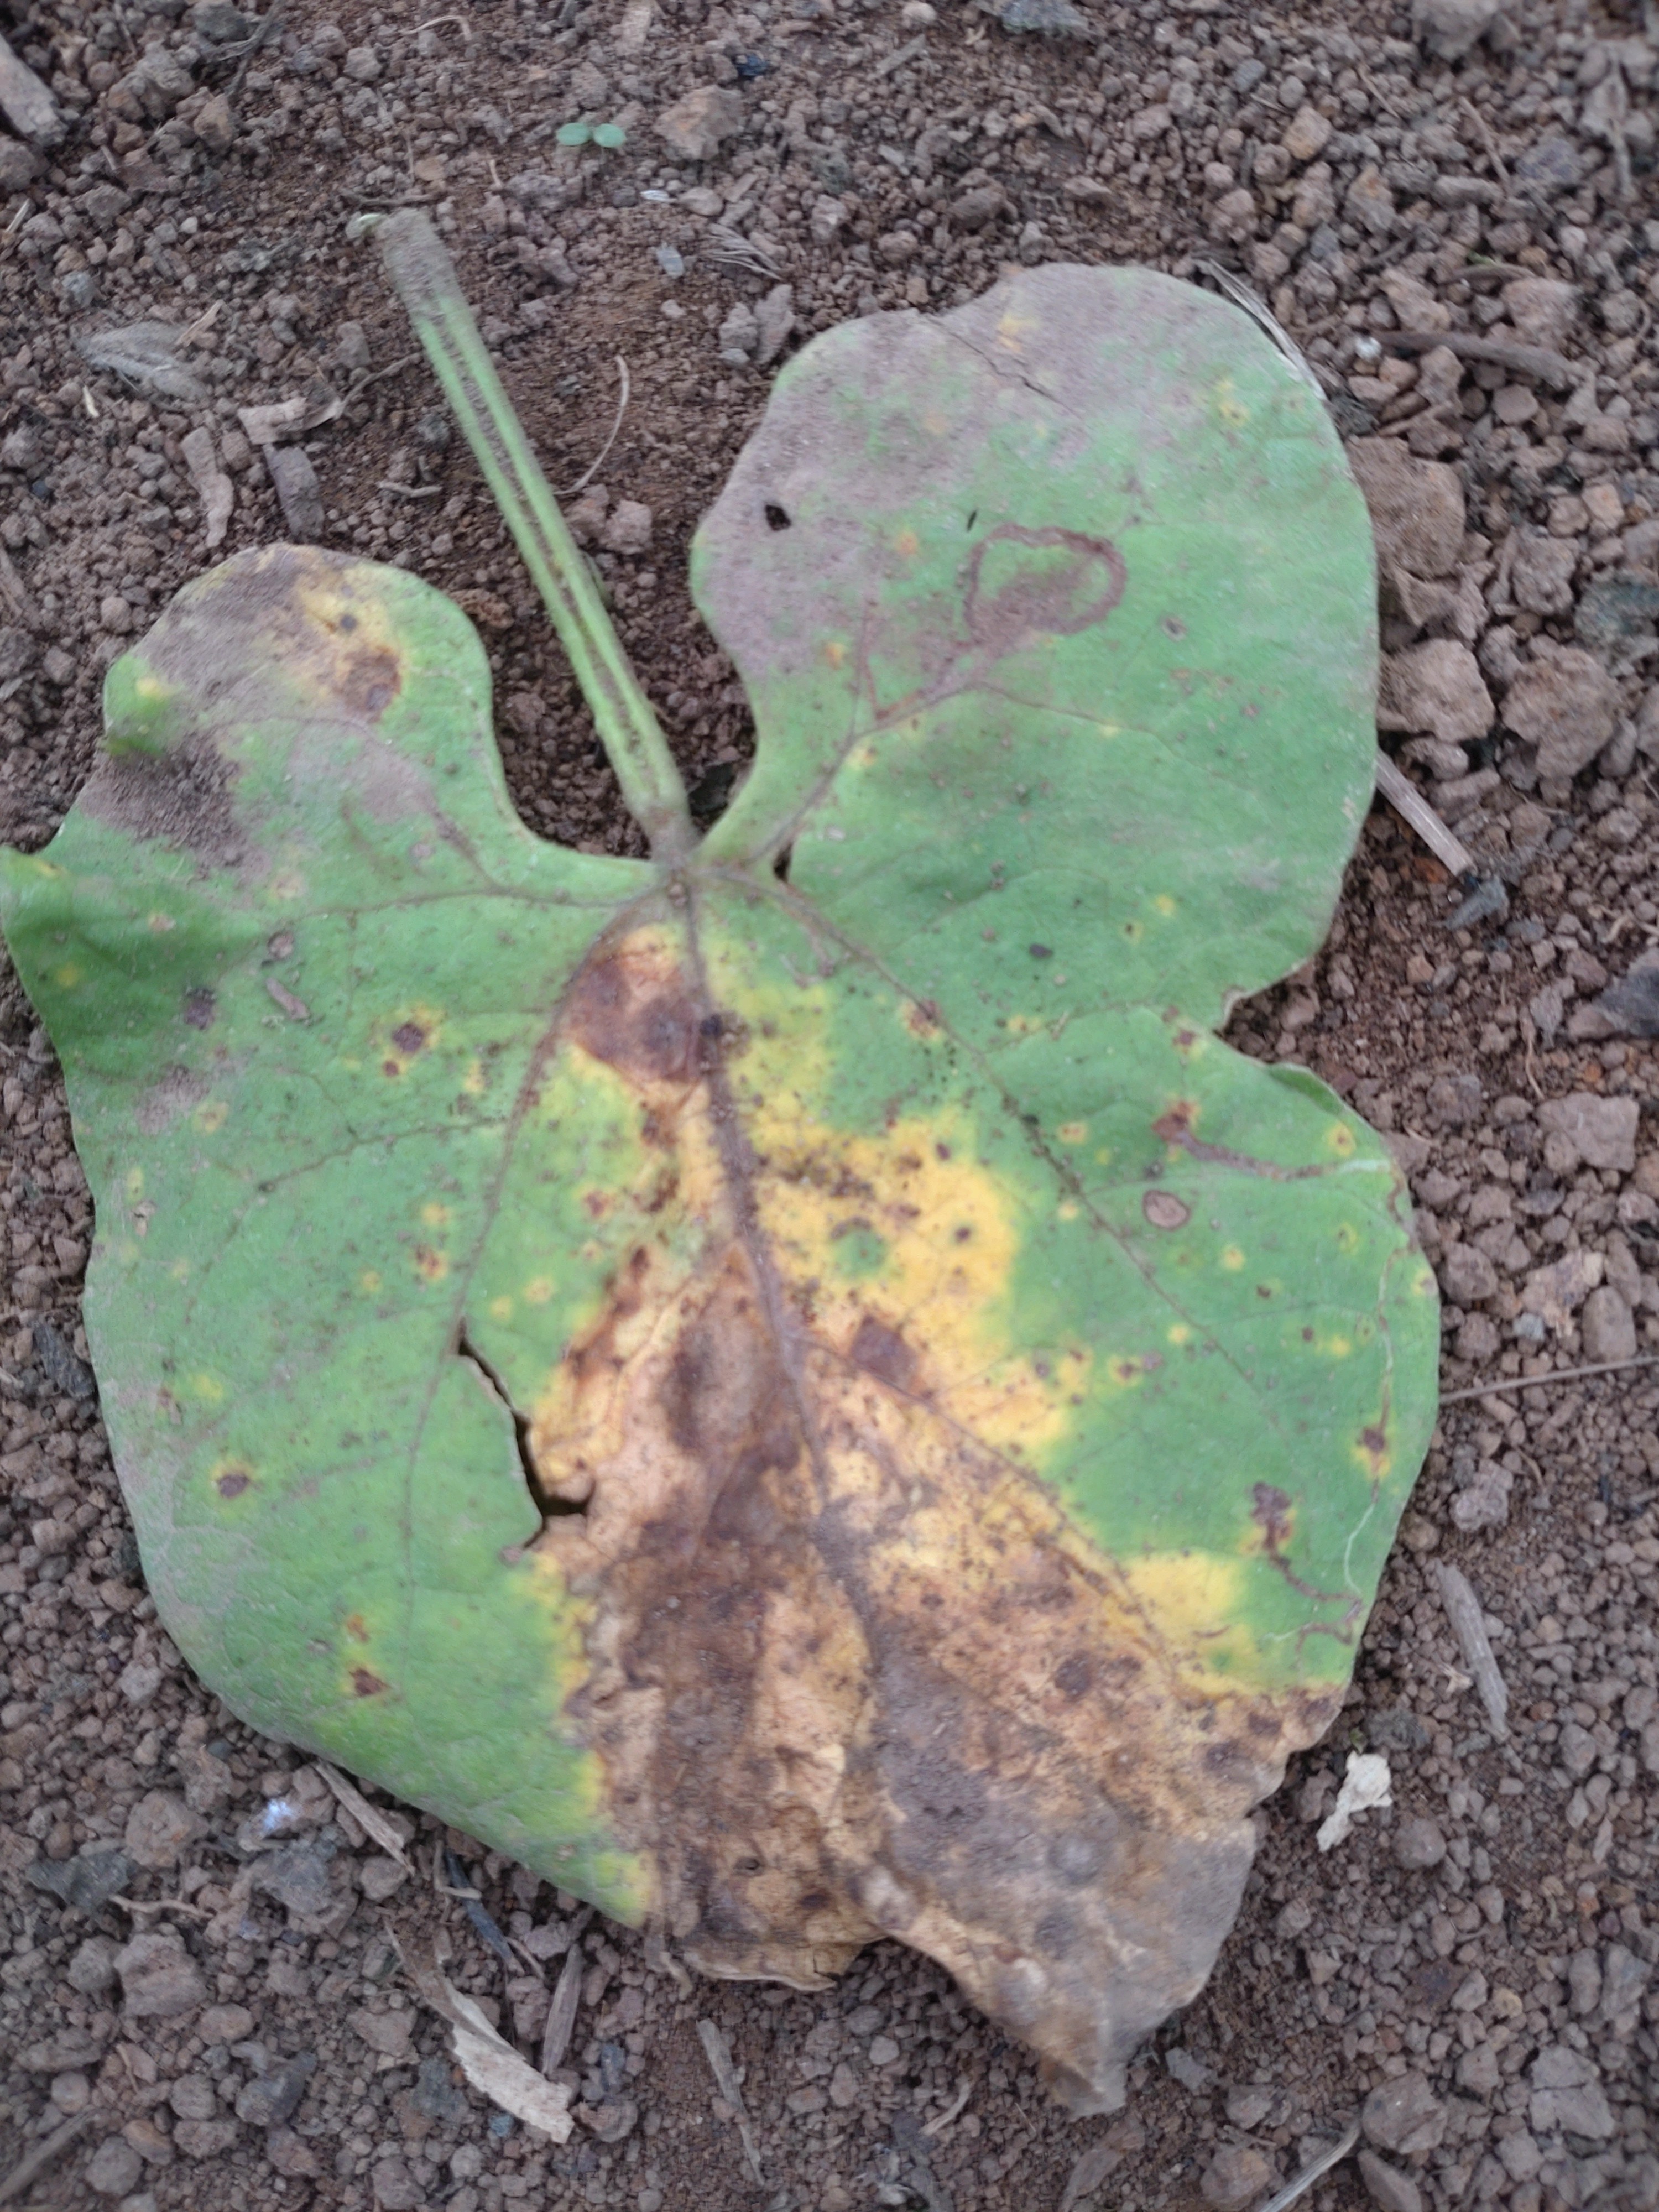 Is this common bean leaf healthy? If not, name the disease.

anthracnose
